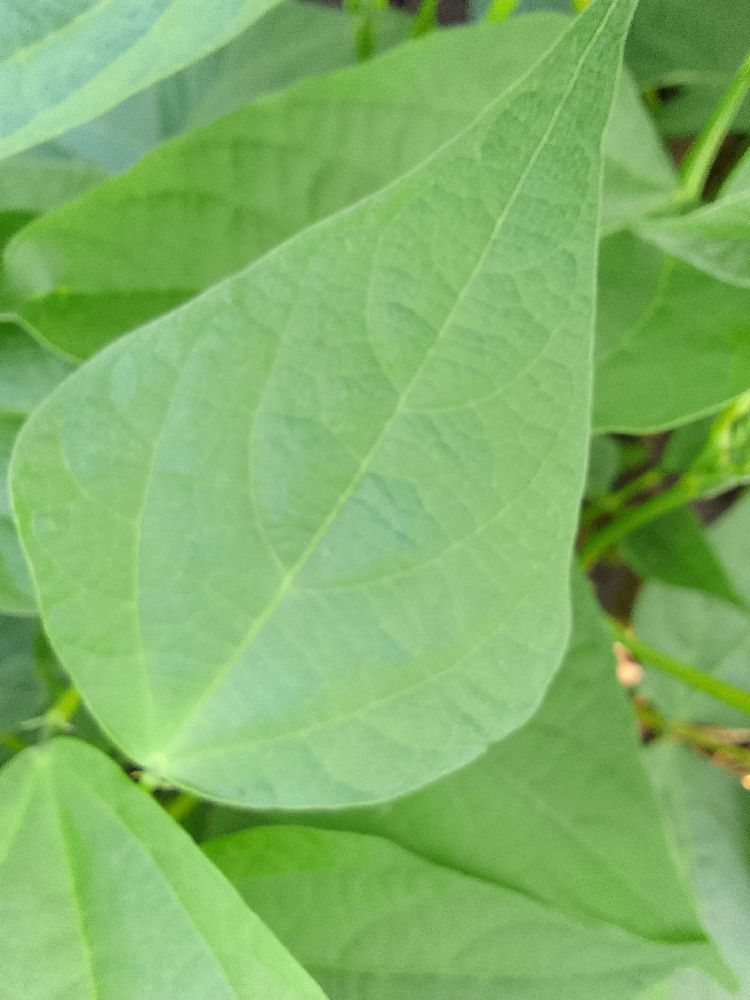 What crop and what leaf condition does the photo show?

common bean, healthy
